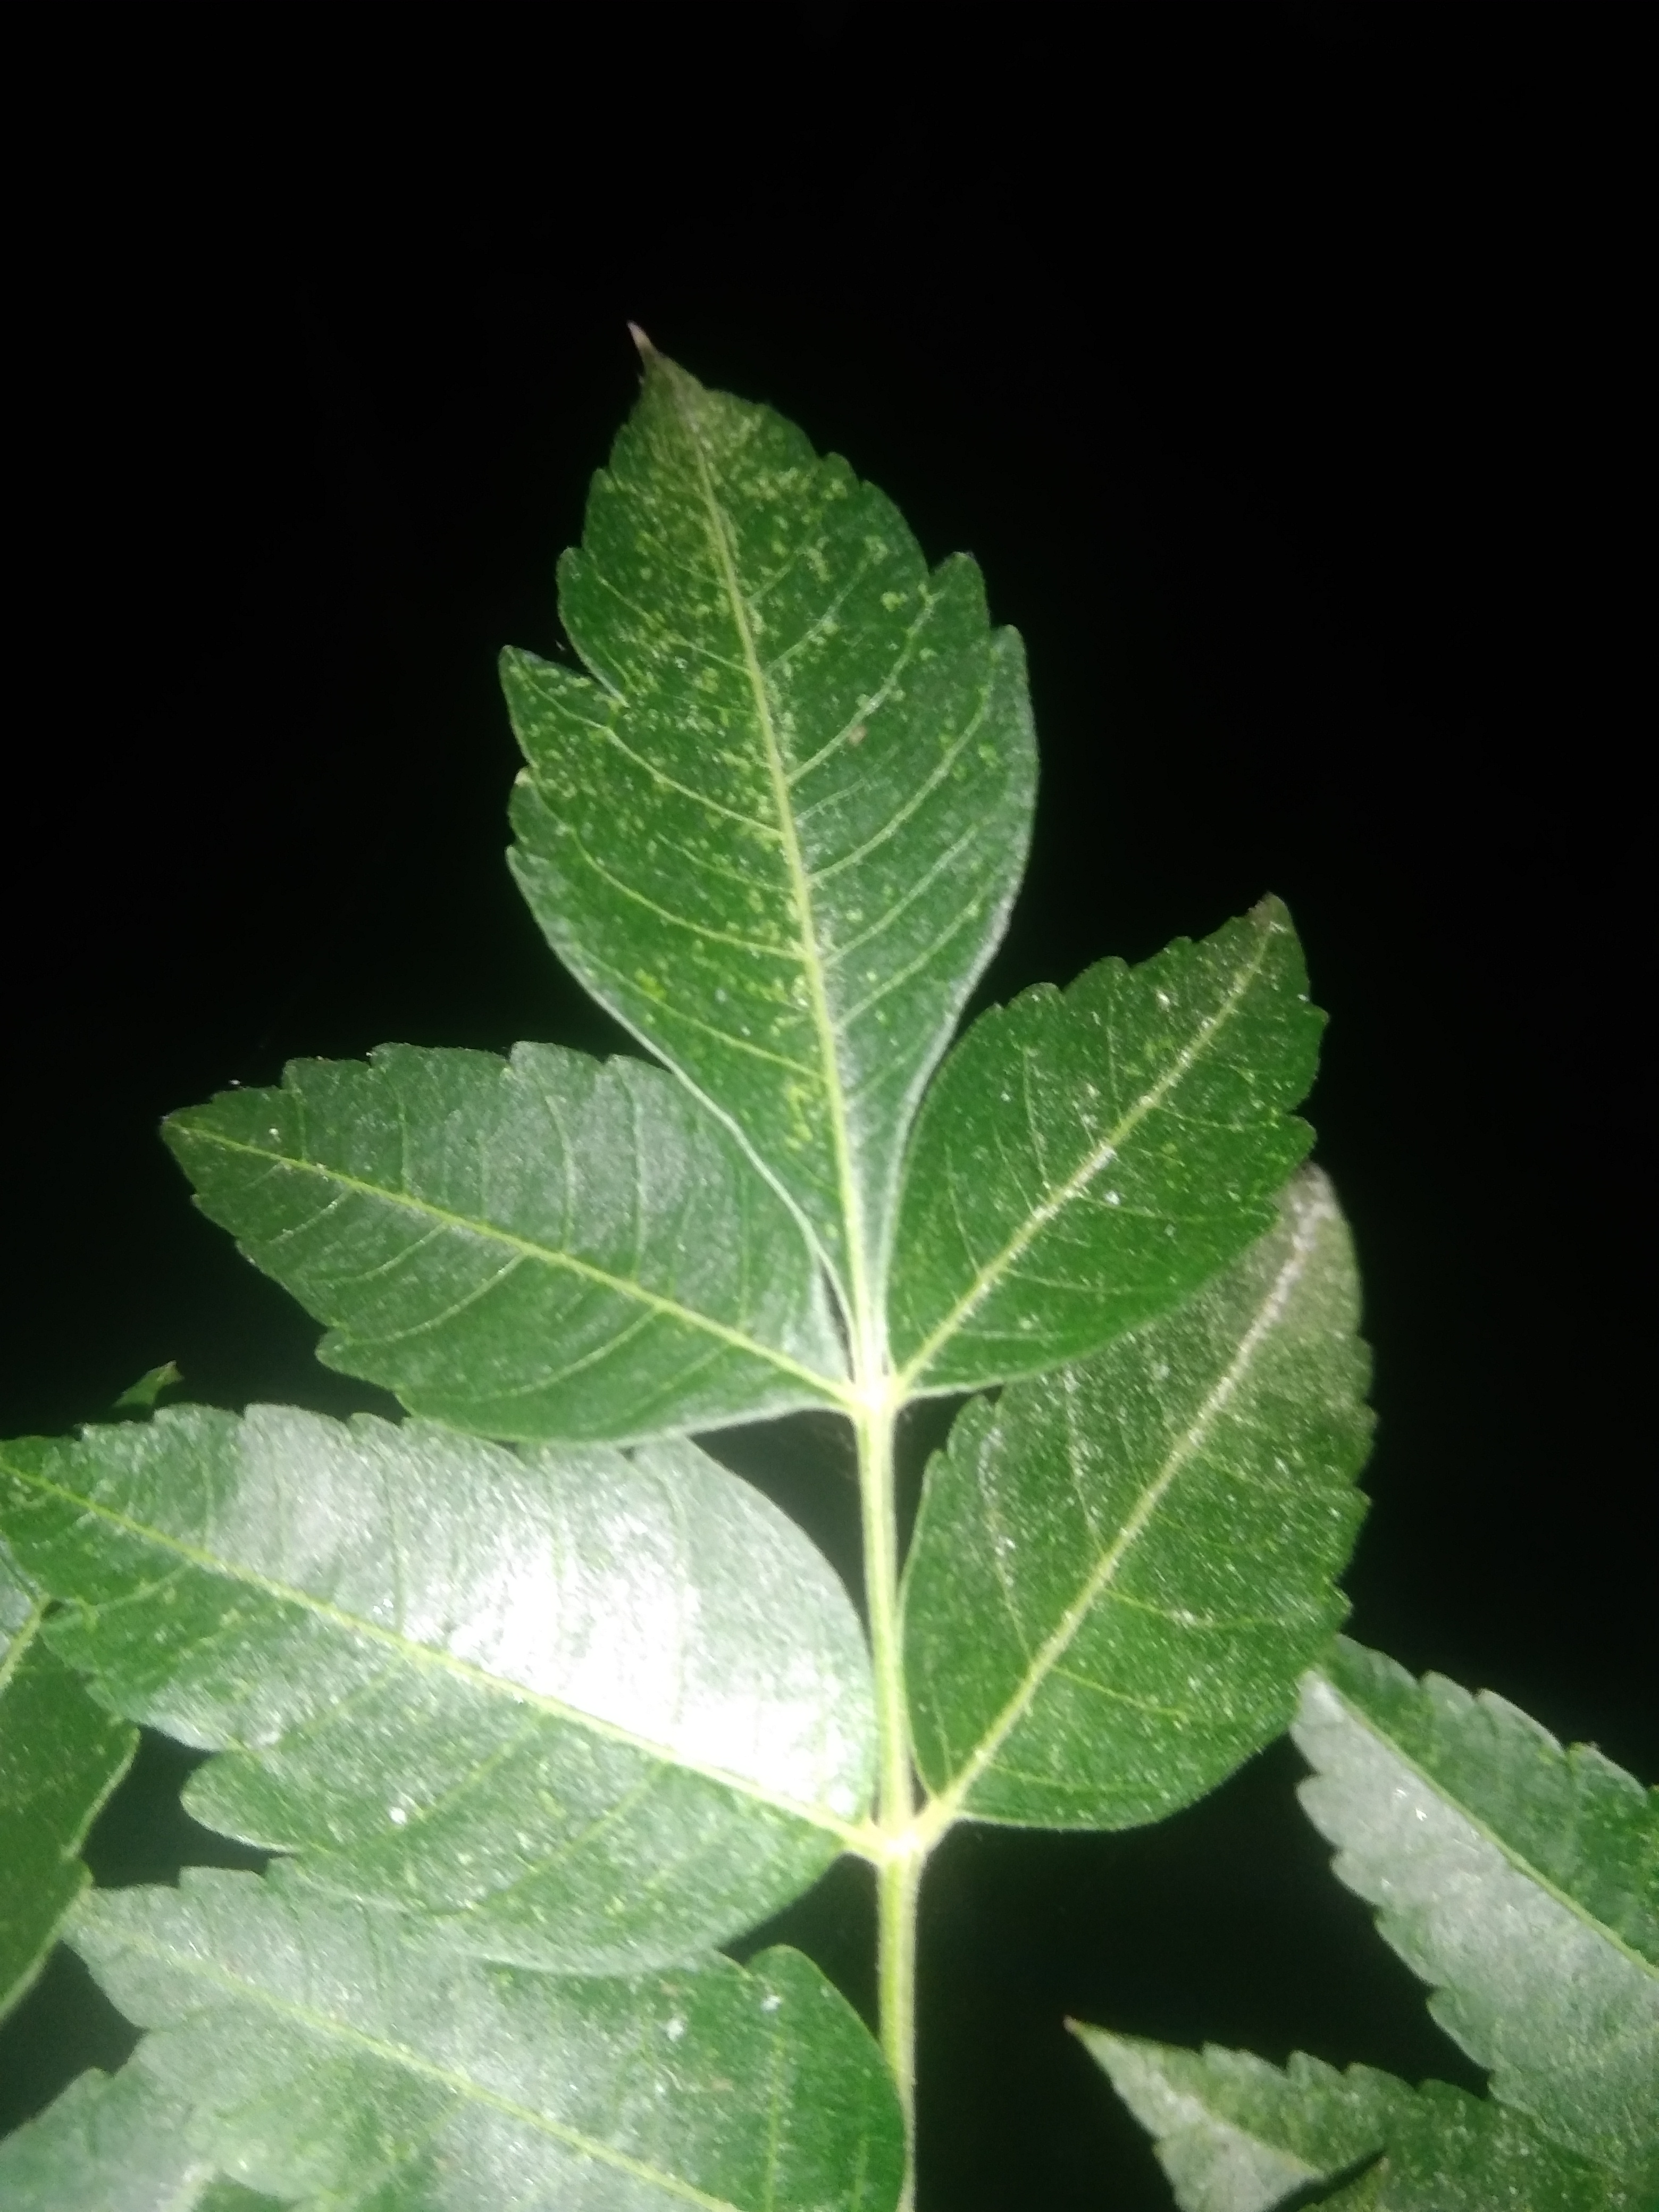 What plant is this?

neem
